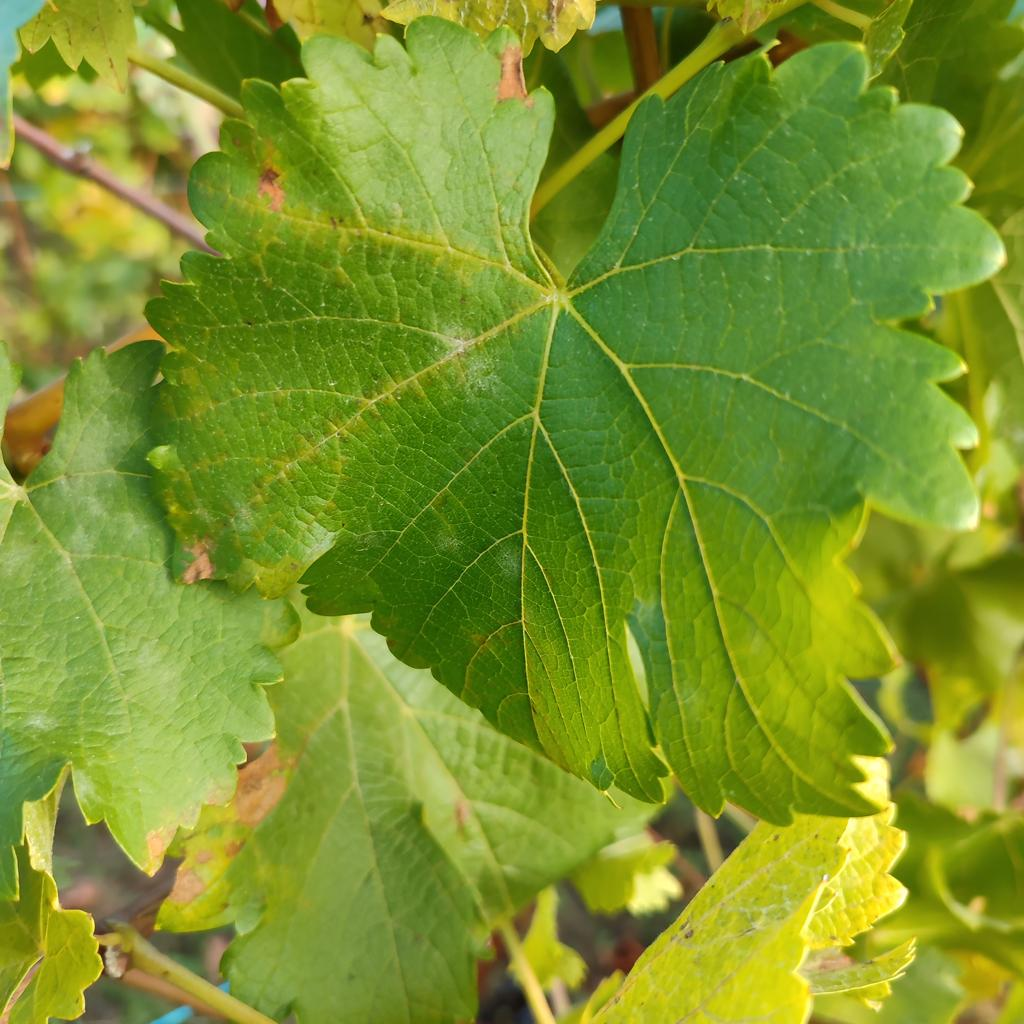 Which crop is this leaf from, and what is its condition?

grapevine, powdery mildew
